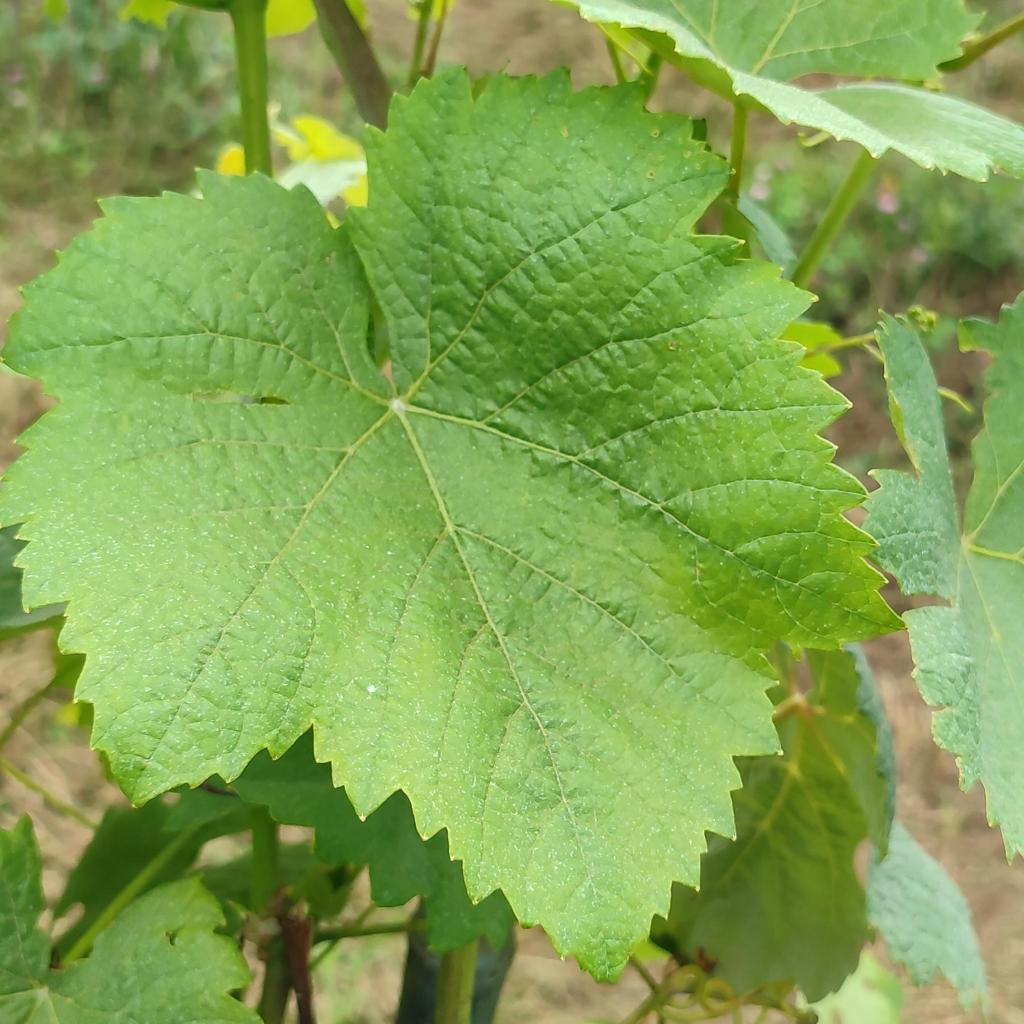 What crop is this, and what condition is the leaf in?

grapevine, healthy
